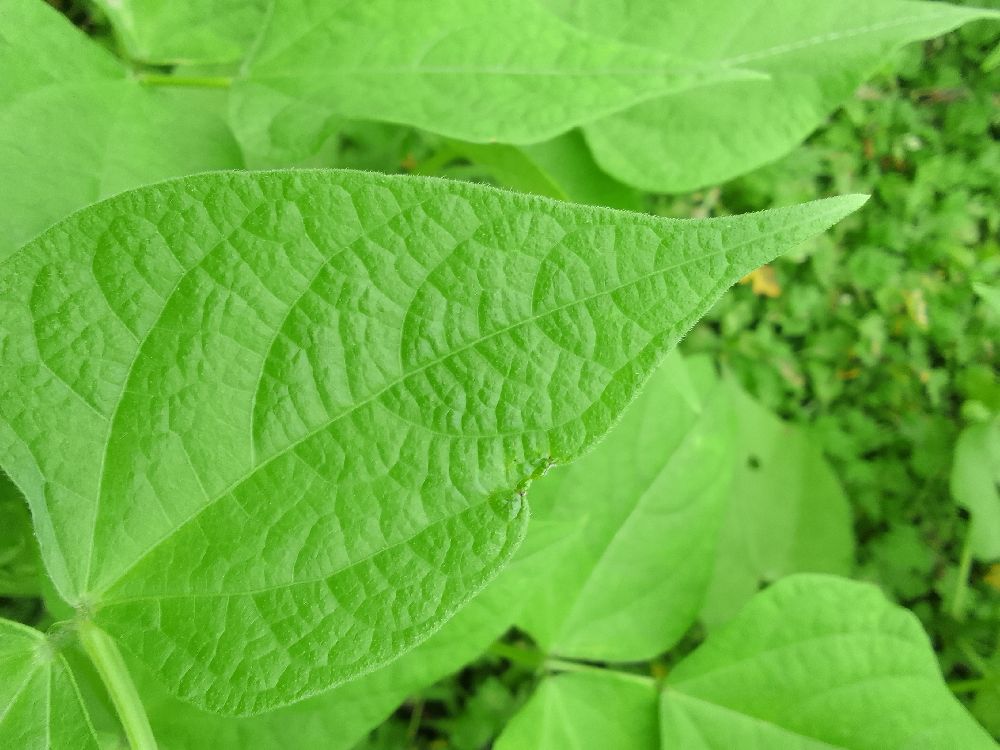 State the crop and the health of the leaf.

common bean, healthy
